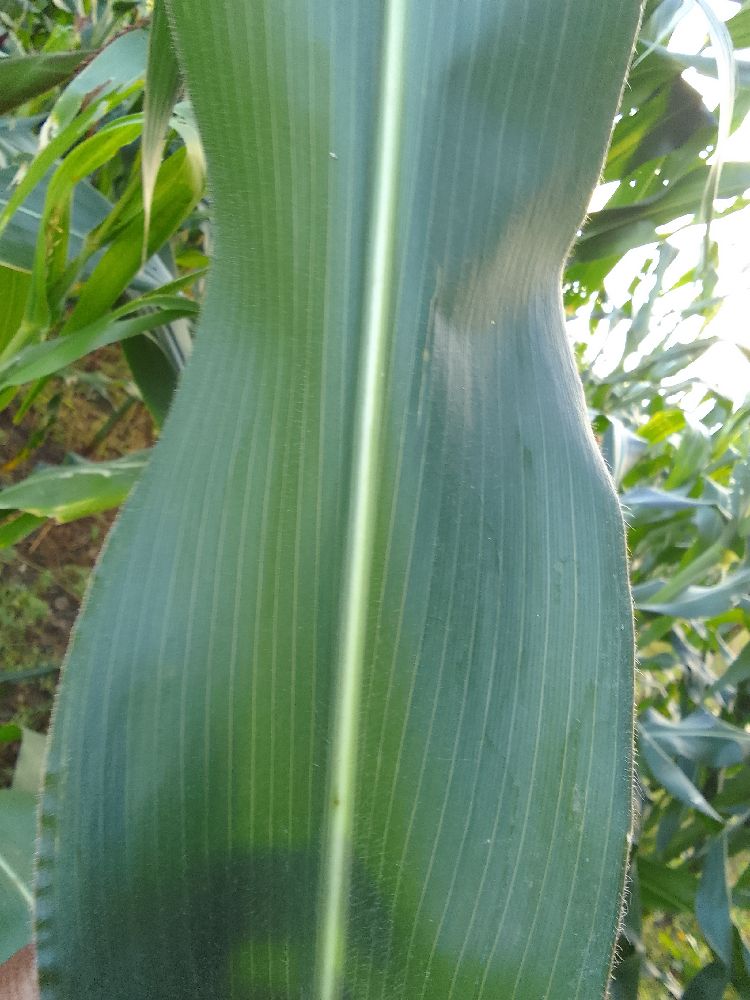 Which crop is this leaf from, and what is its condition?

maize, healthy
